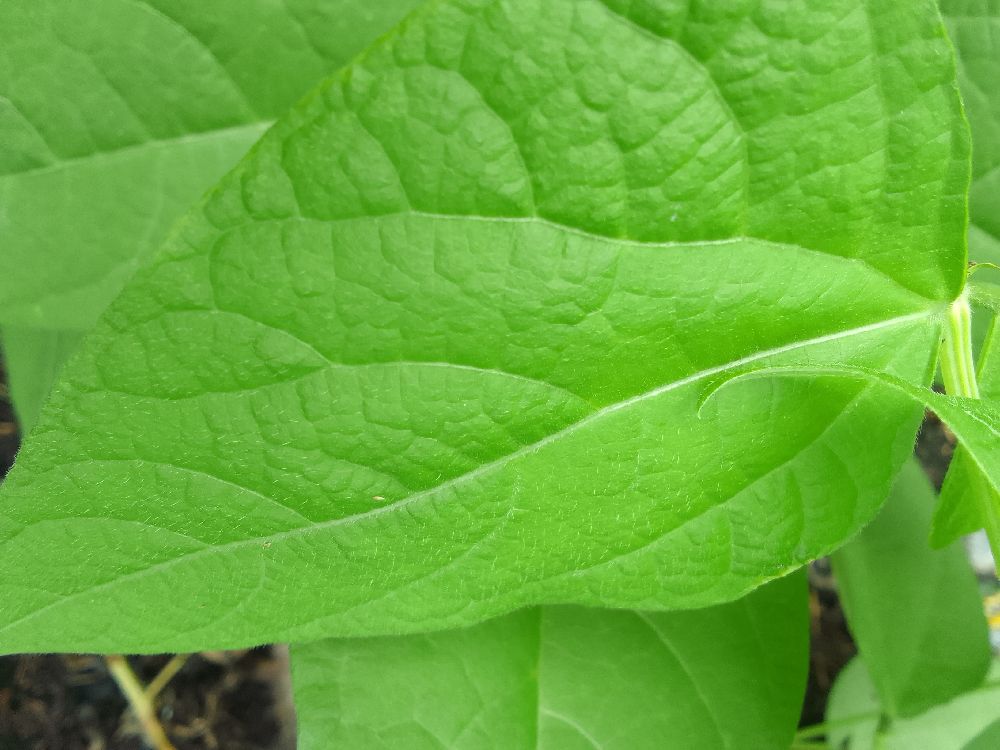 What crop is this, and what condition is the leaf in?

common bean, healthy
